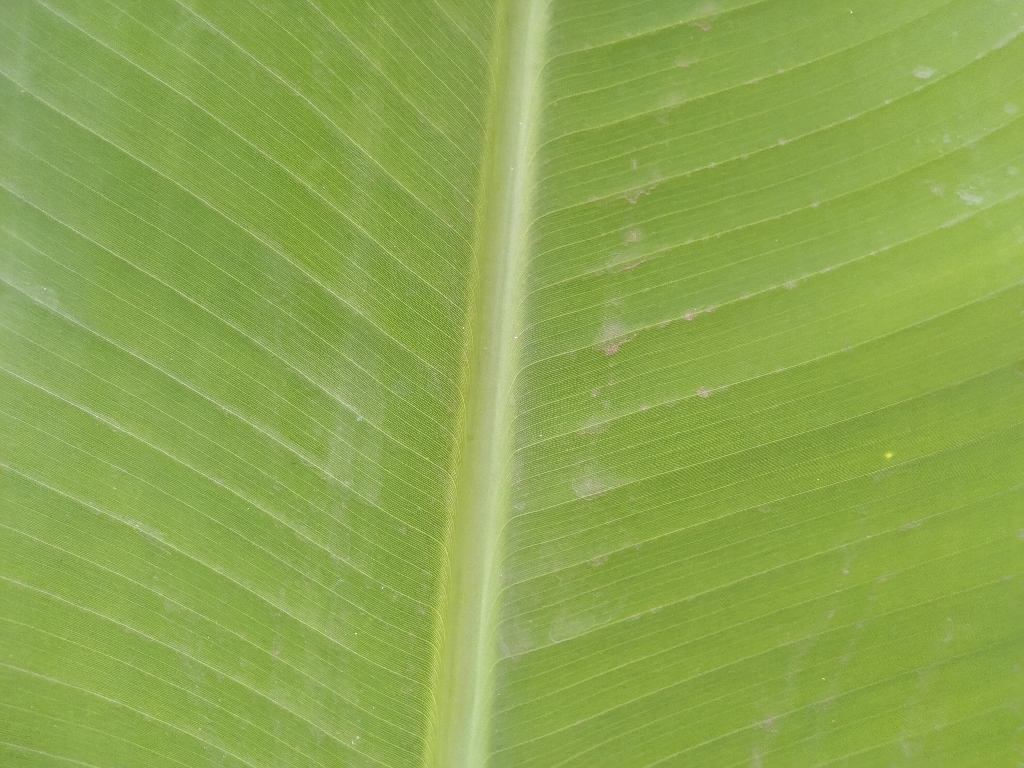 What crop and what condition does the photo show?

banana, healthy
